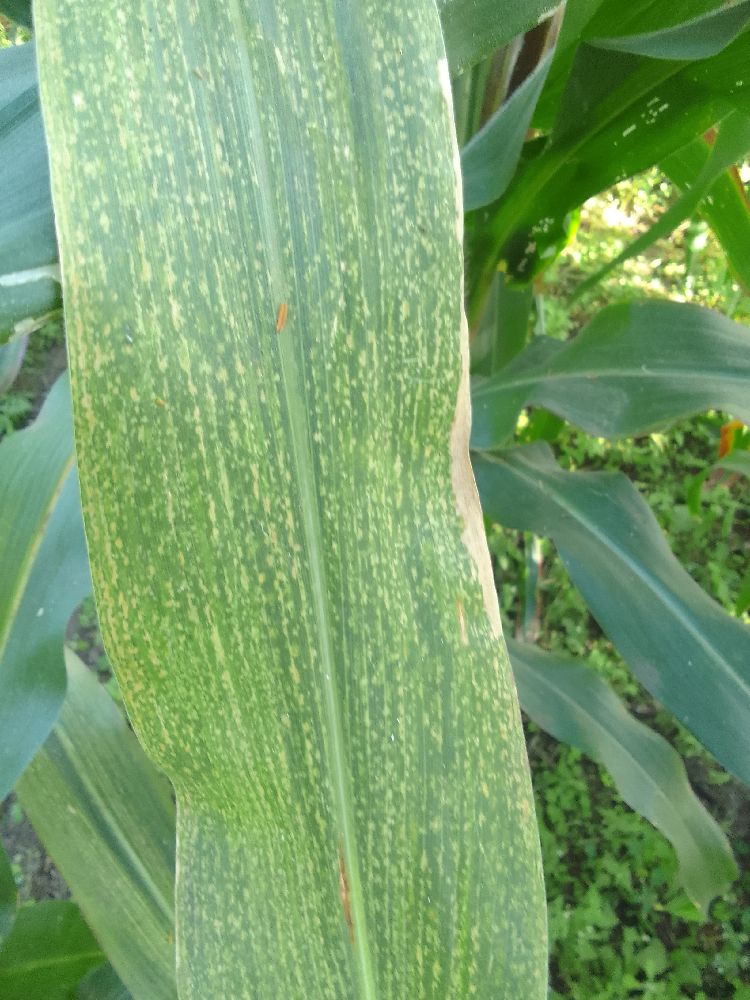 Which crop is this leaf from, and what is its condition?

maize, maize lethal necrosis
